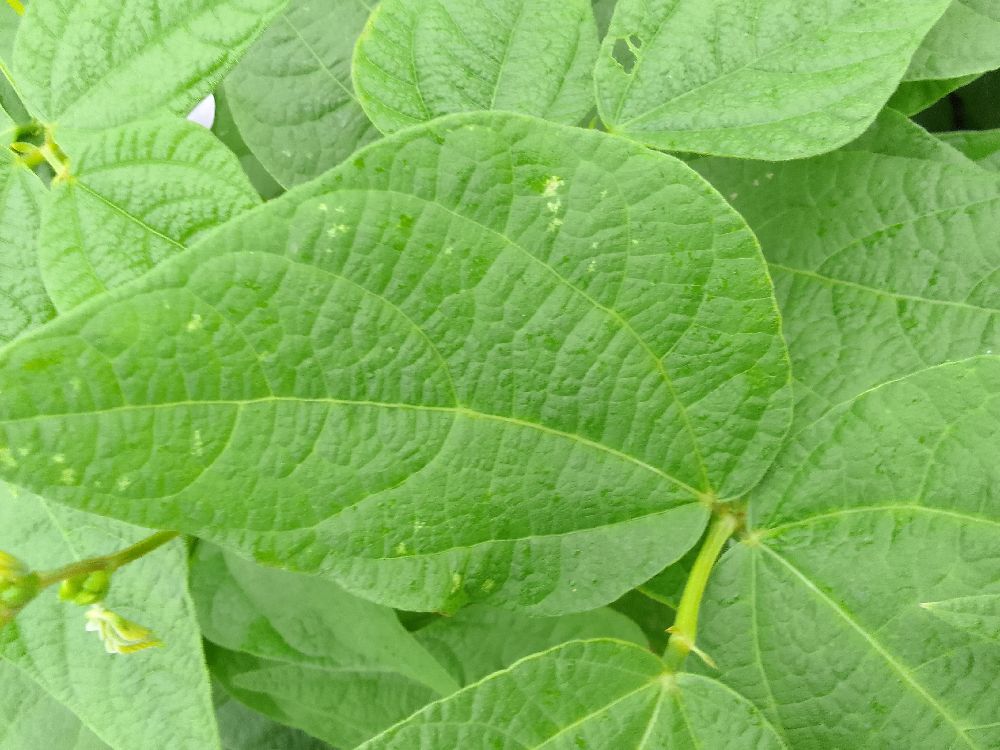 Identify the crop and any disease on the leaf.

common bean, healthy
